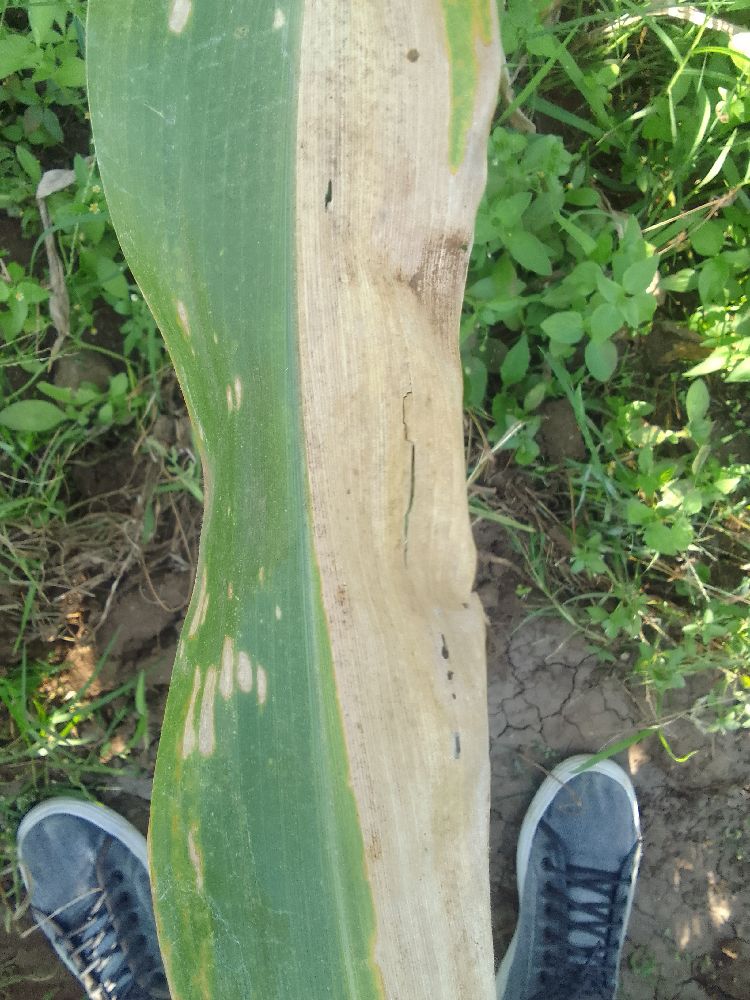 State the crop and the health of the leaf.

maize, maize lethal necrosis
